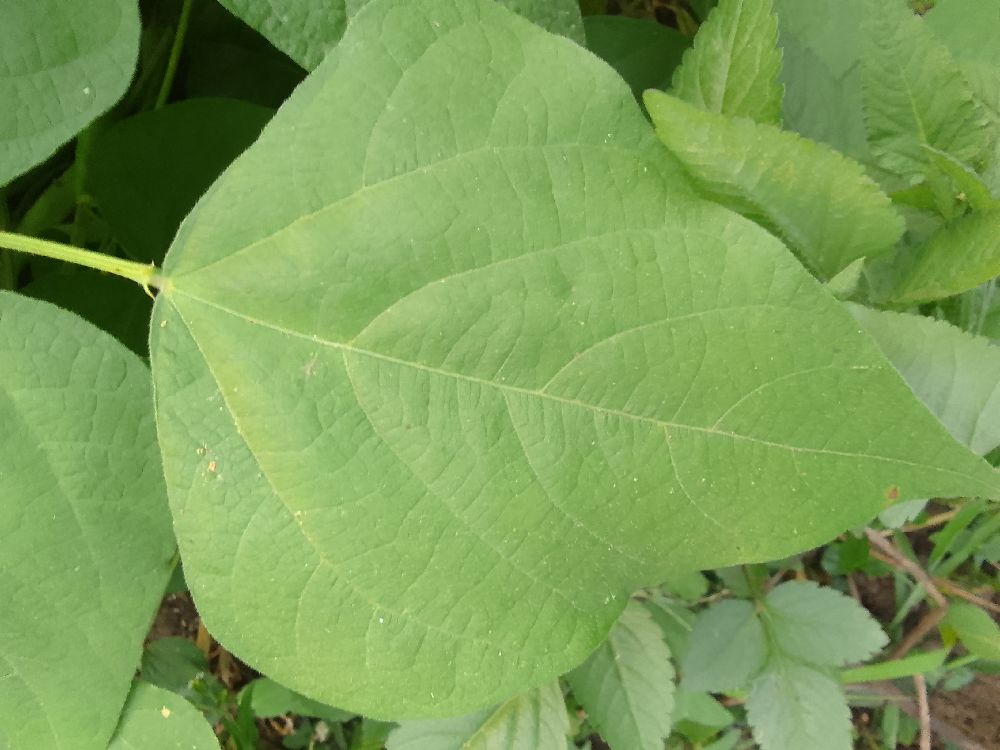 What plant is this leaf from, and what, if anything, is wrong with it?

common bean, healthy
